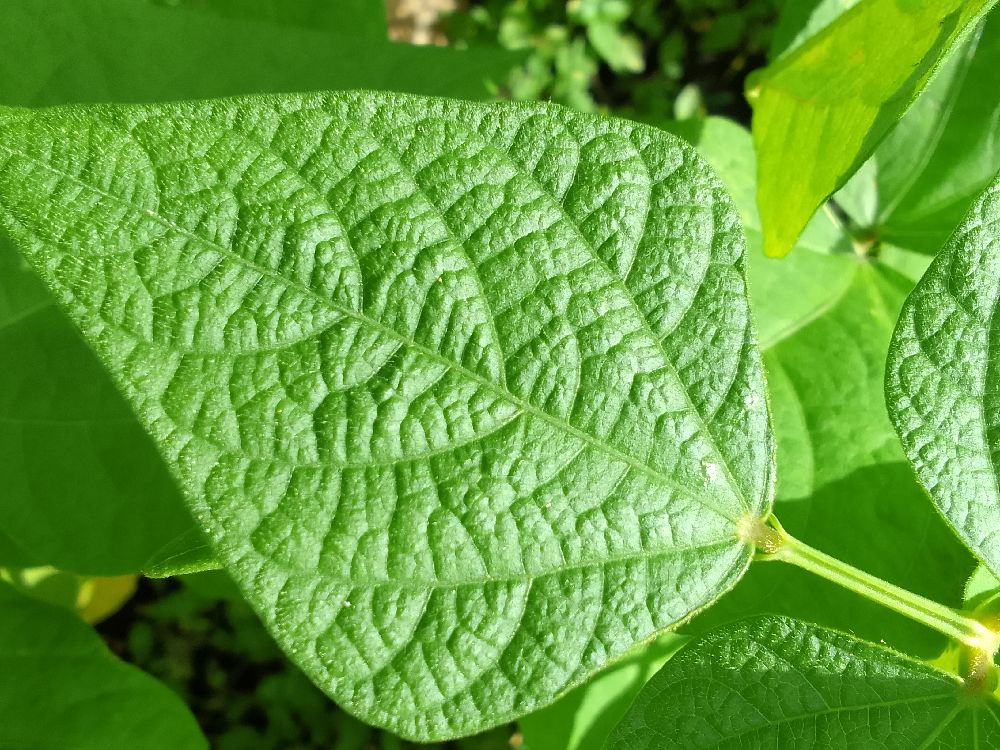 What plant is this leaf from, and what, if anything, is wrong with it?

common bean, healthy
